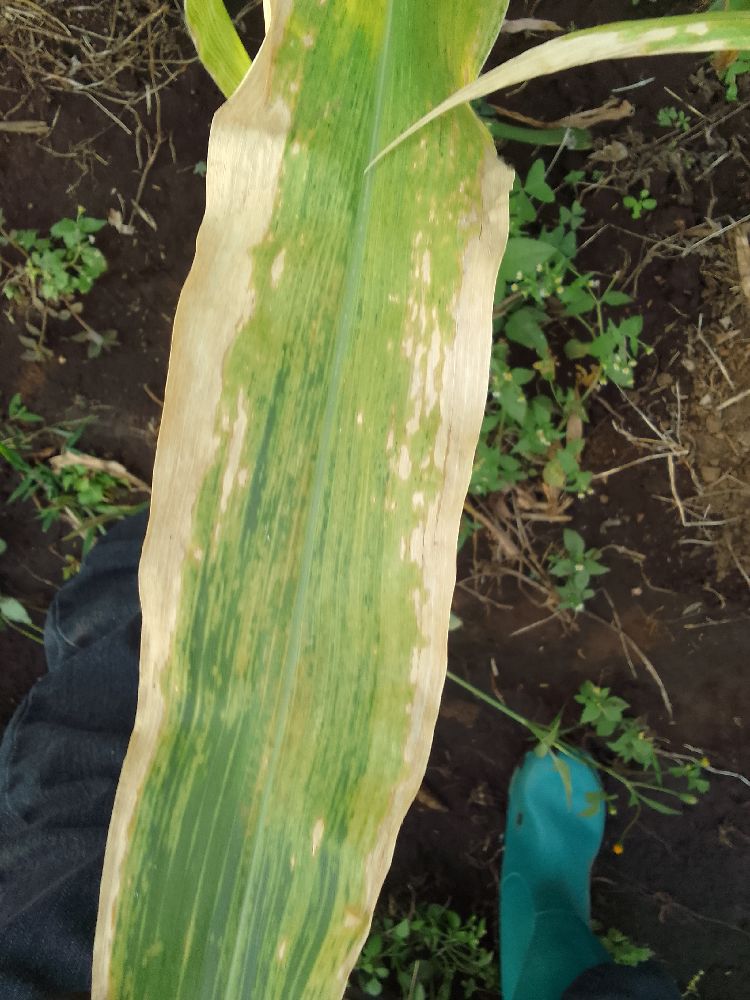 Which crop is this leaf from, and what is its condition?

maize, maize lethal necrosis
